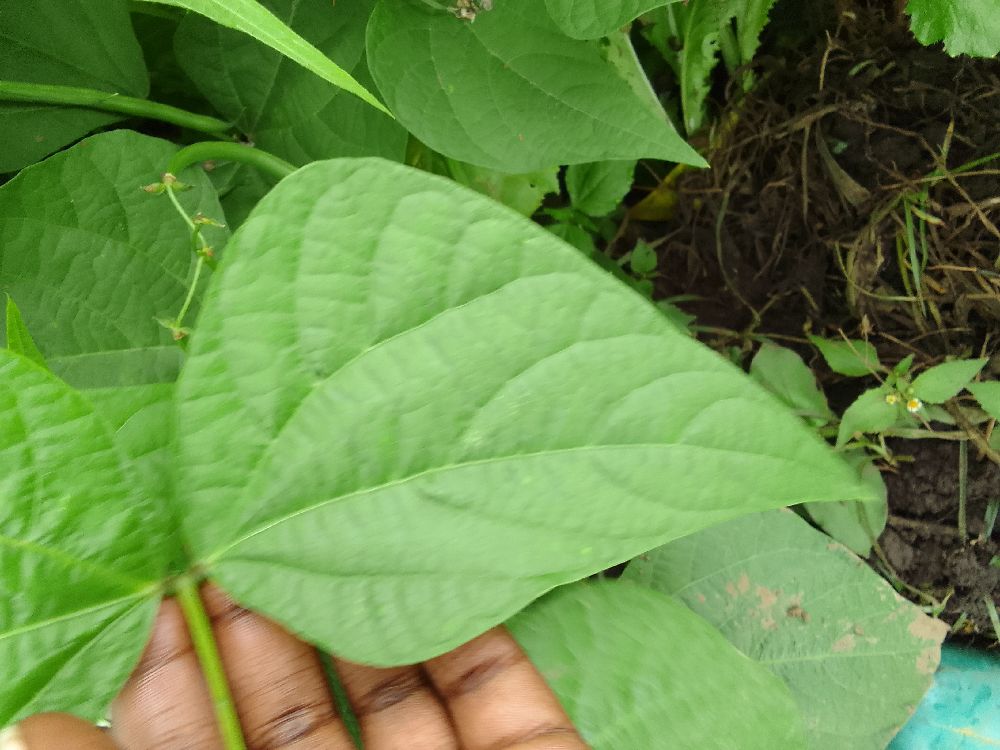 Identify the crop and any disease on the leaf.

common bean, healthy
